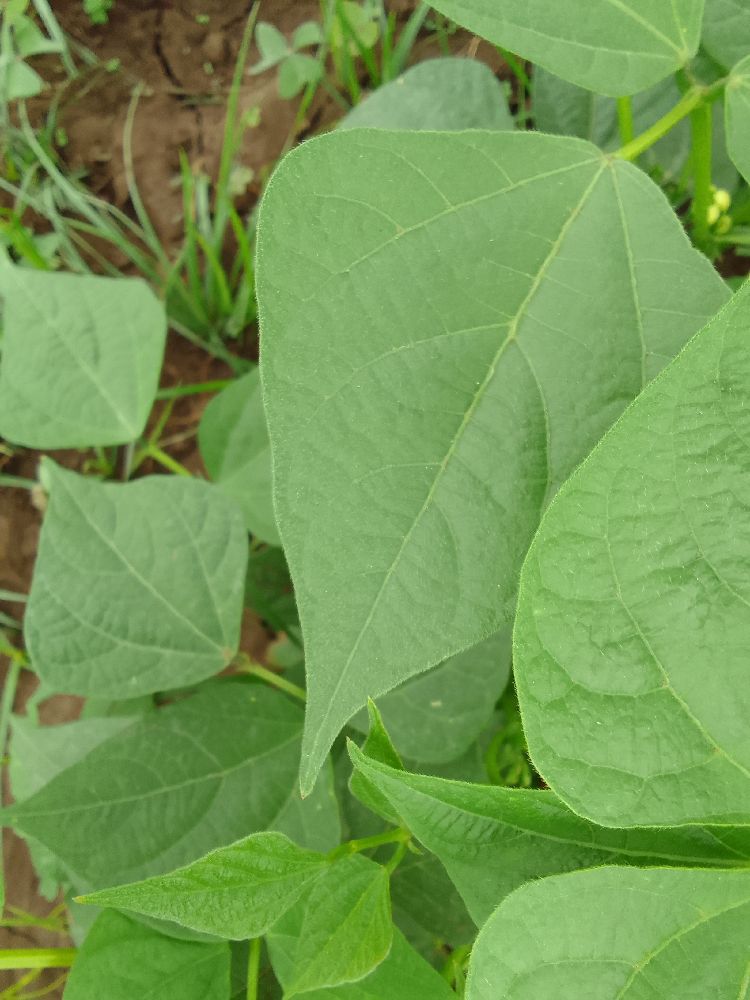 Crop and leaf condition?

common bean, healthy
